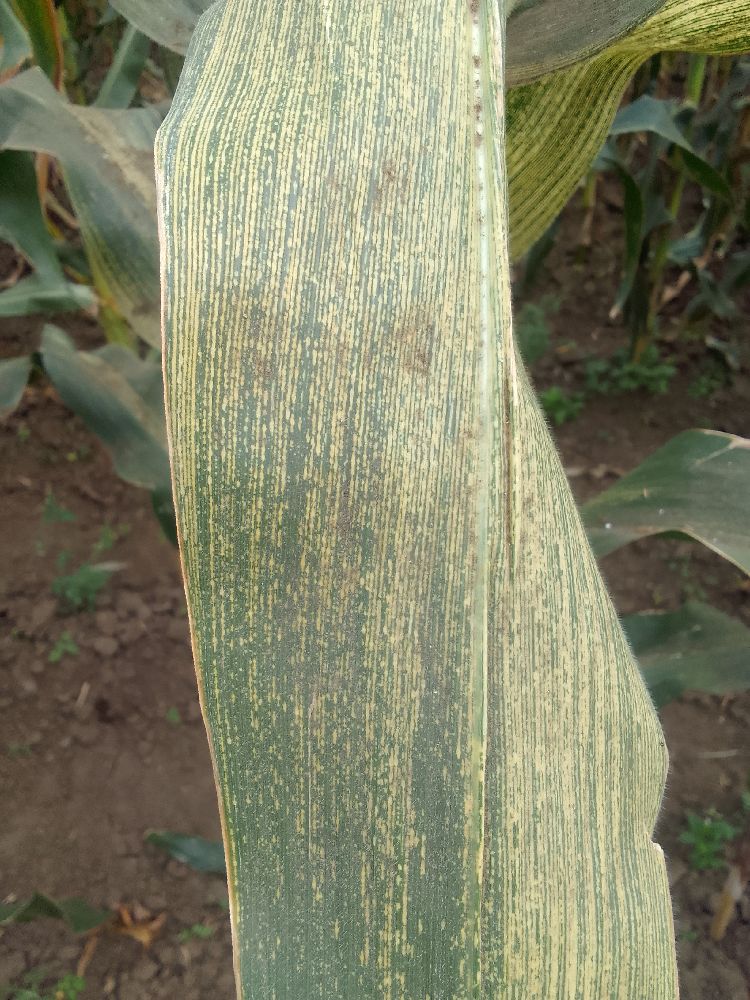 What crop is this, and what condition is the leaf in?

maize, maize streak virus
